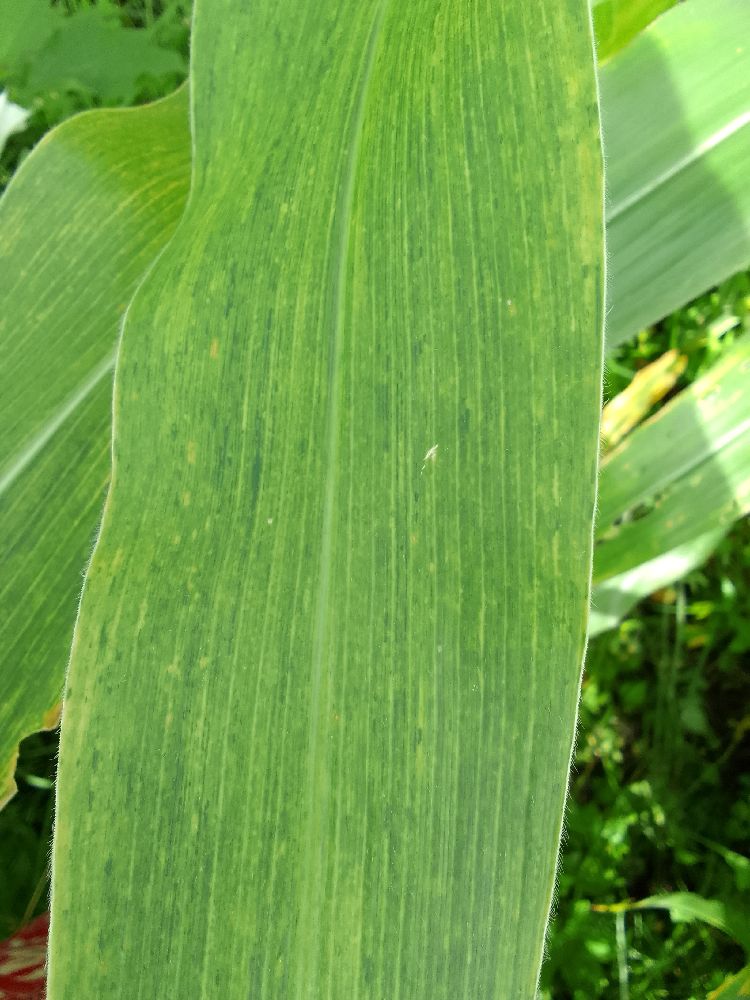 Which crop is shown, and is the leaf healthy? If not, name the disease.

maize, maize lethal necrosis
